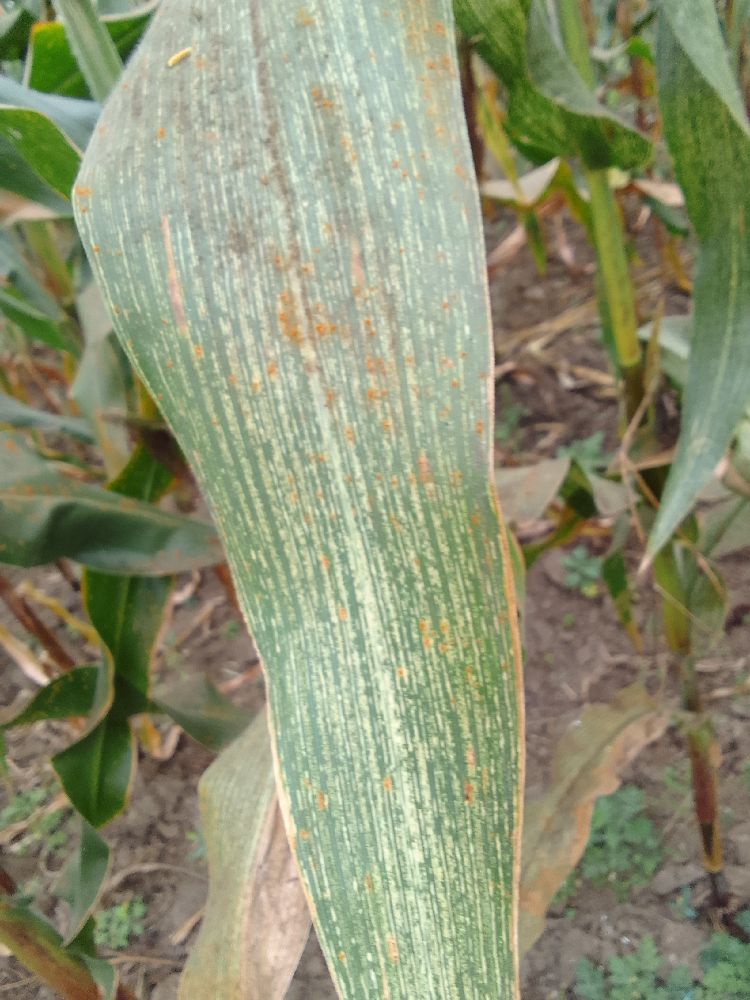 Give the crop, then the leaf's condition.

maize, maize streak virus
